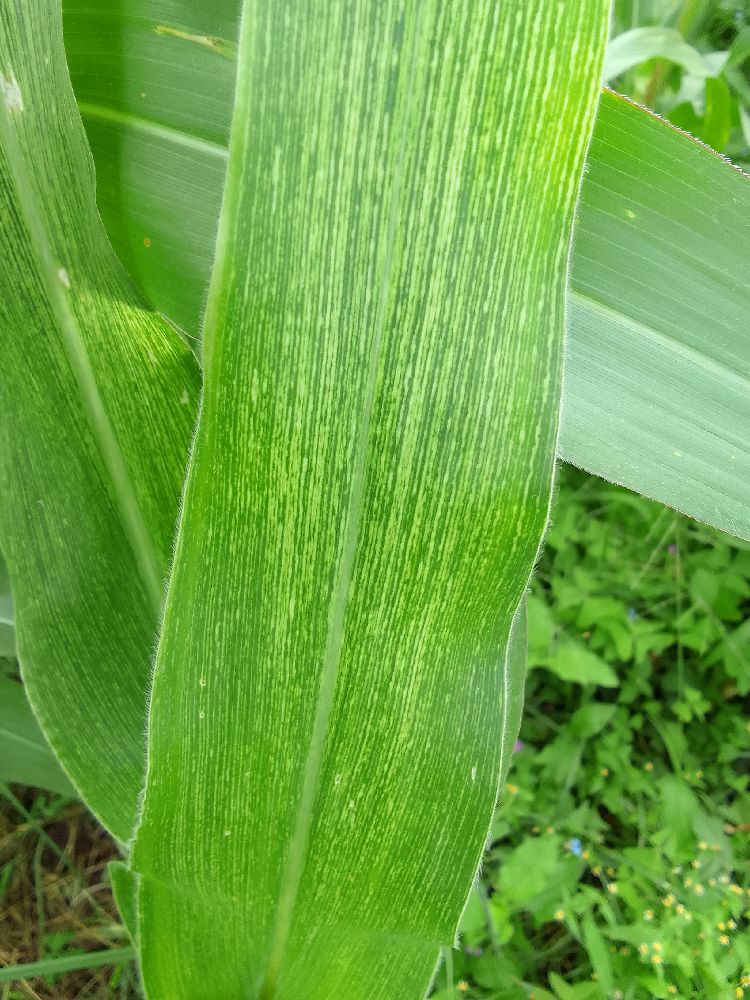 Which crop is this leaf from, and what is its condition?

maize, maize streak virus
